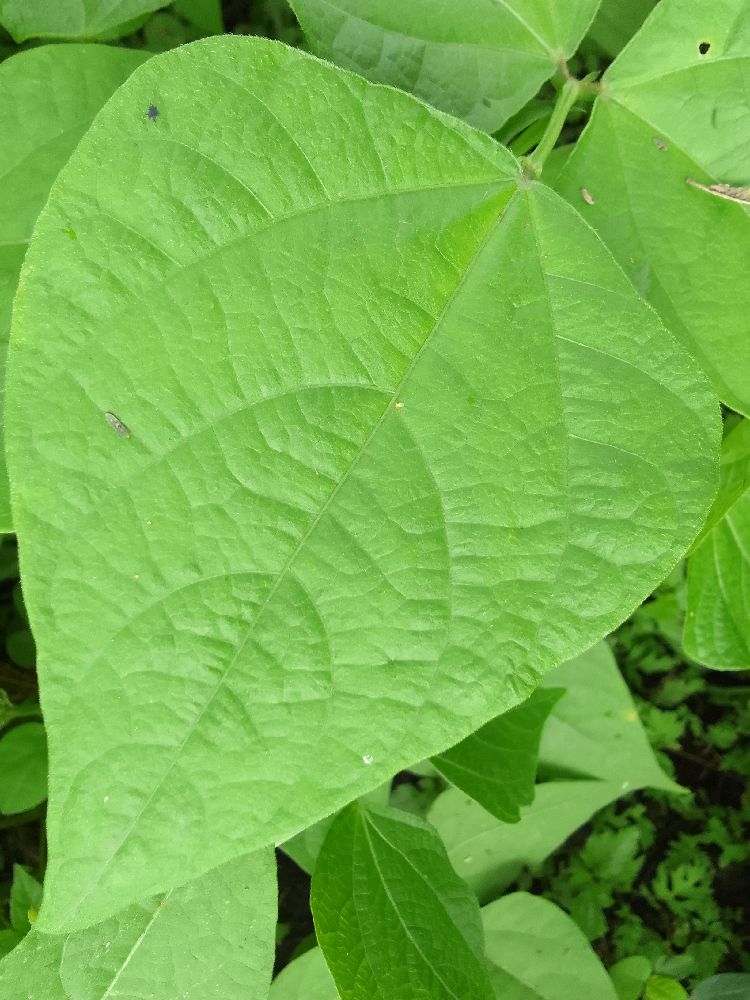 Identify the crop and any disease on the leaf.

common bean, healthy
